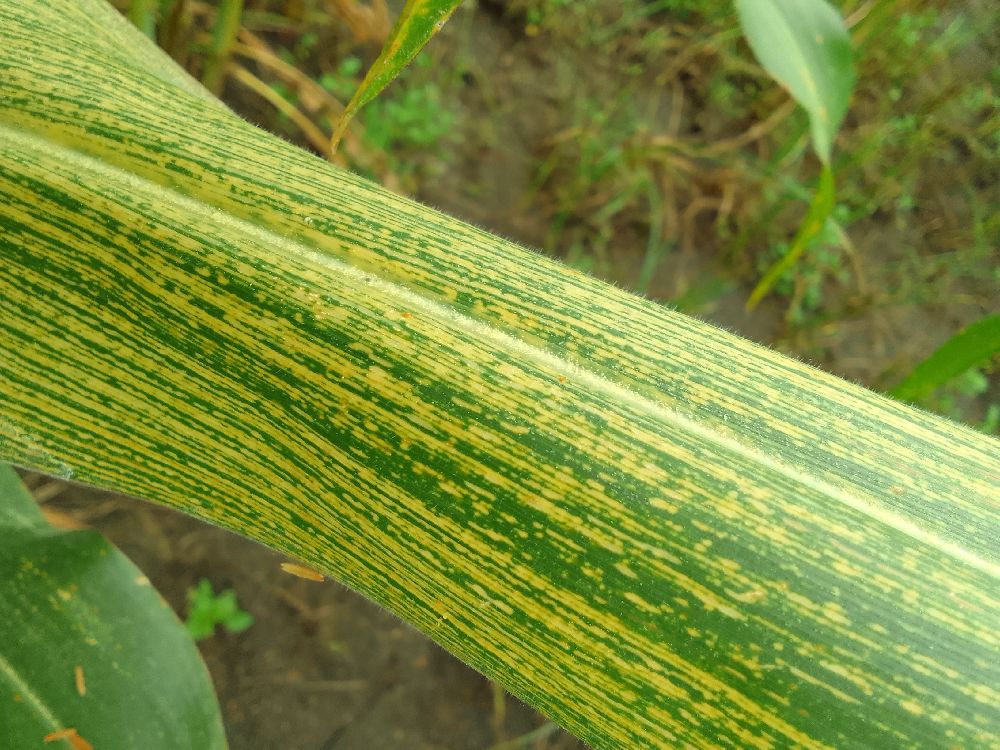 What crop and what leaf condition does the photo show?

maize, maize streak virus
